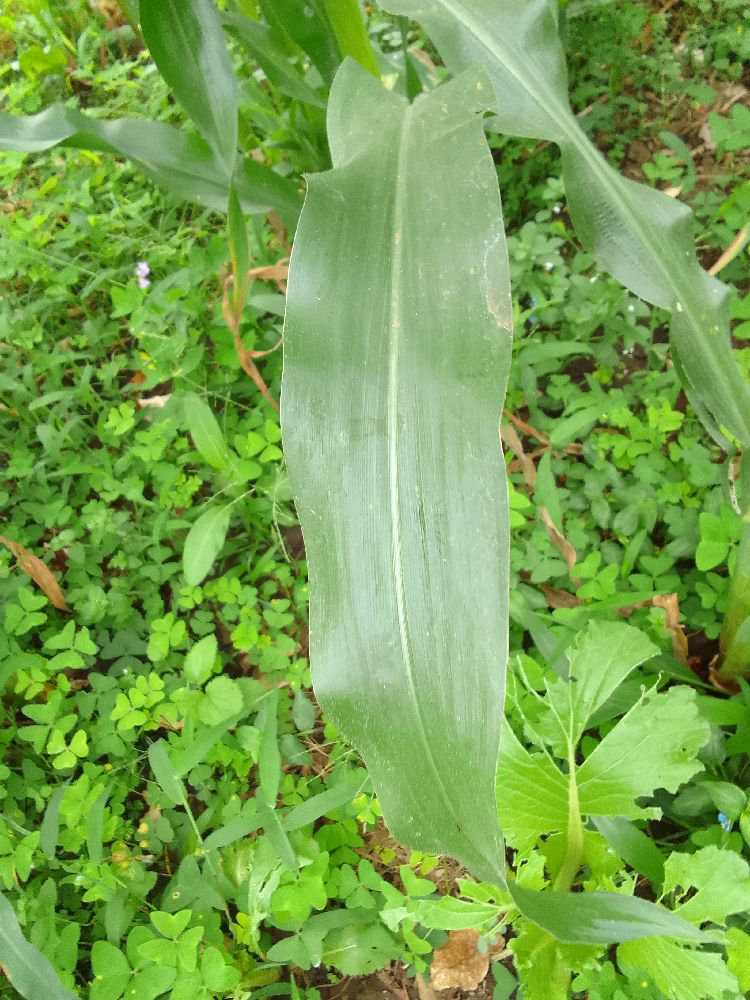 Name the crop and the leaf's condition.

maize, healthy
